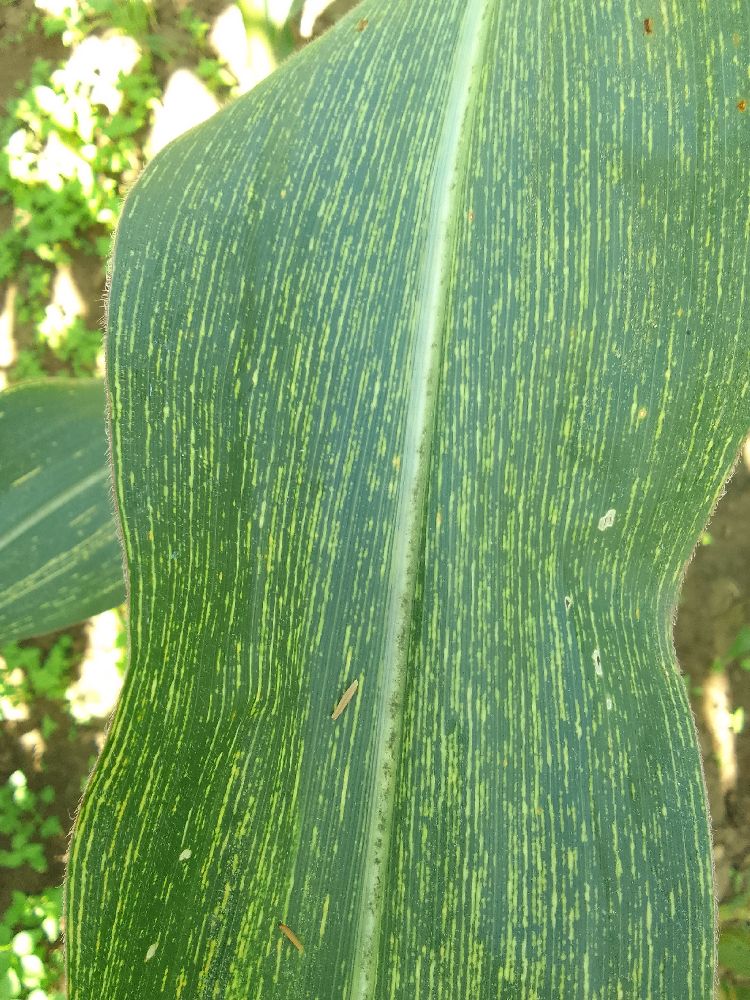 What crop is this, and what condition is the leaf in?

maize, maize streak virus
